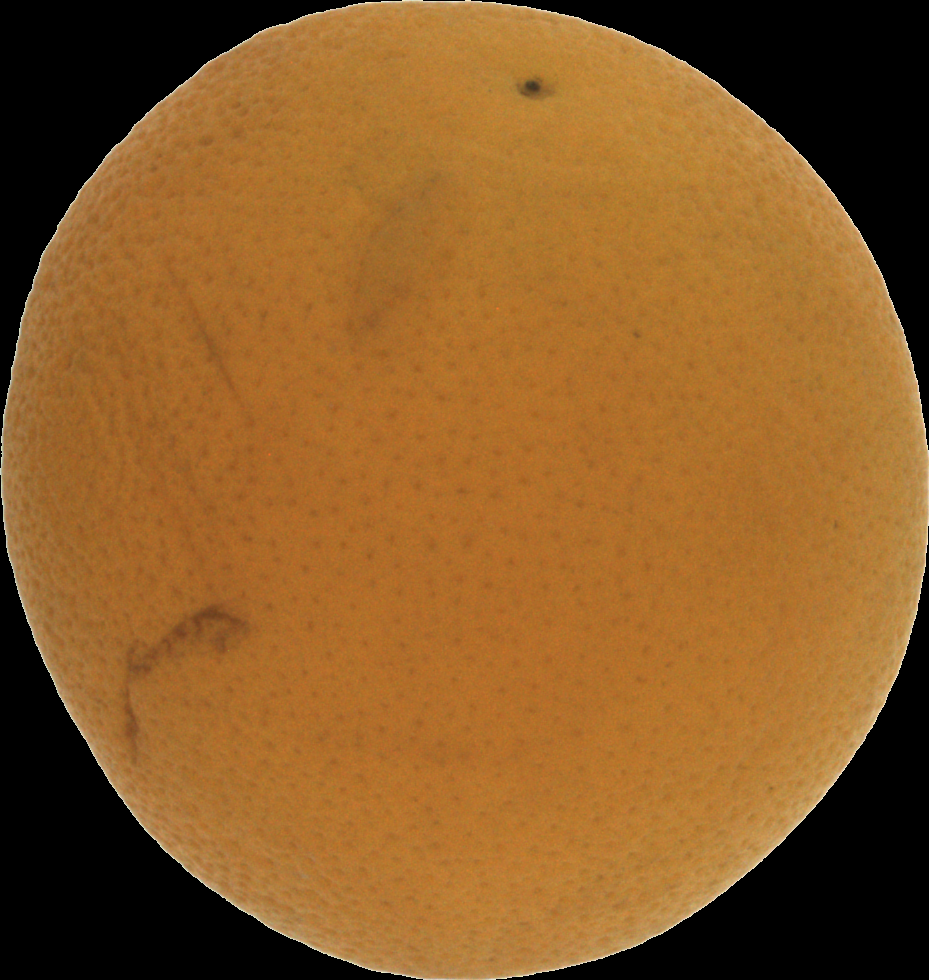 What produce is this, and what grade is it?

orange, bad
